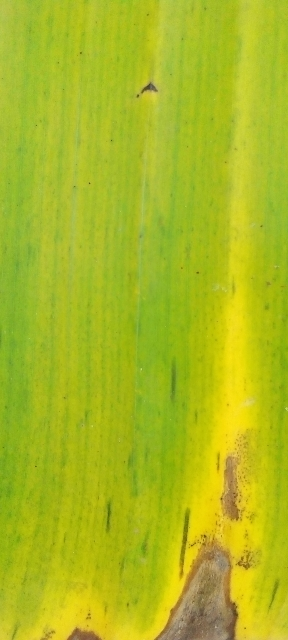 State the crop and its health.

banana, fusarium wilt race 1
